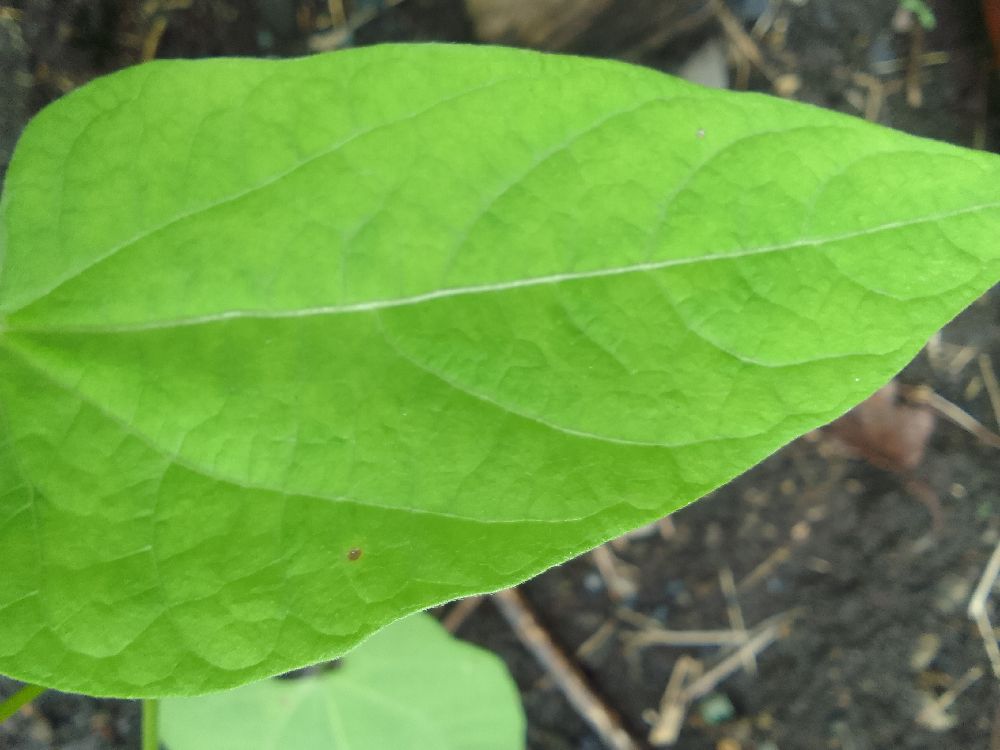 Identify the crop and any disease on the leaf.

common bean, healthy
